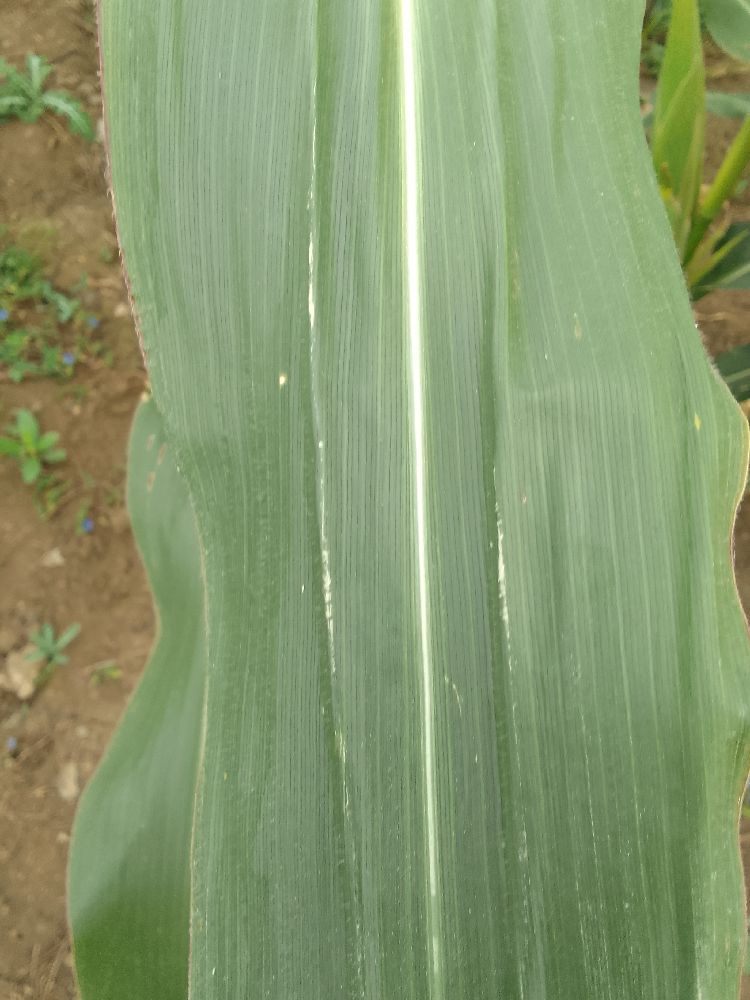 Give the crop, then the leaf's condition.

maize, healthy
